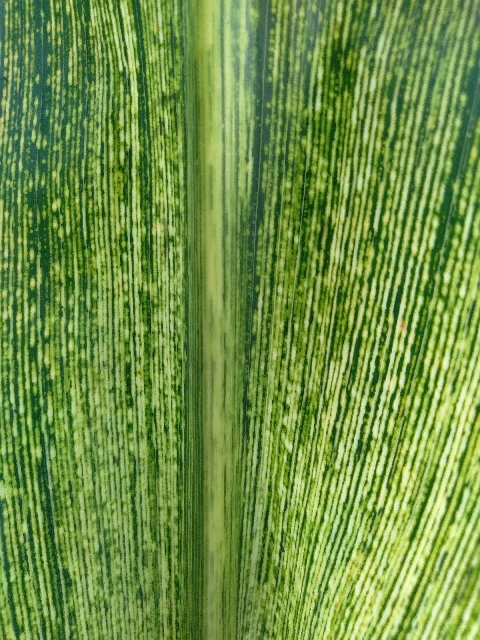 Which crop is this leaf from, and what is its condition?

maize, maize streak virus
